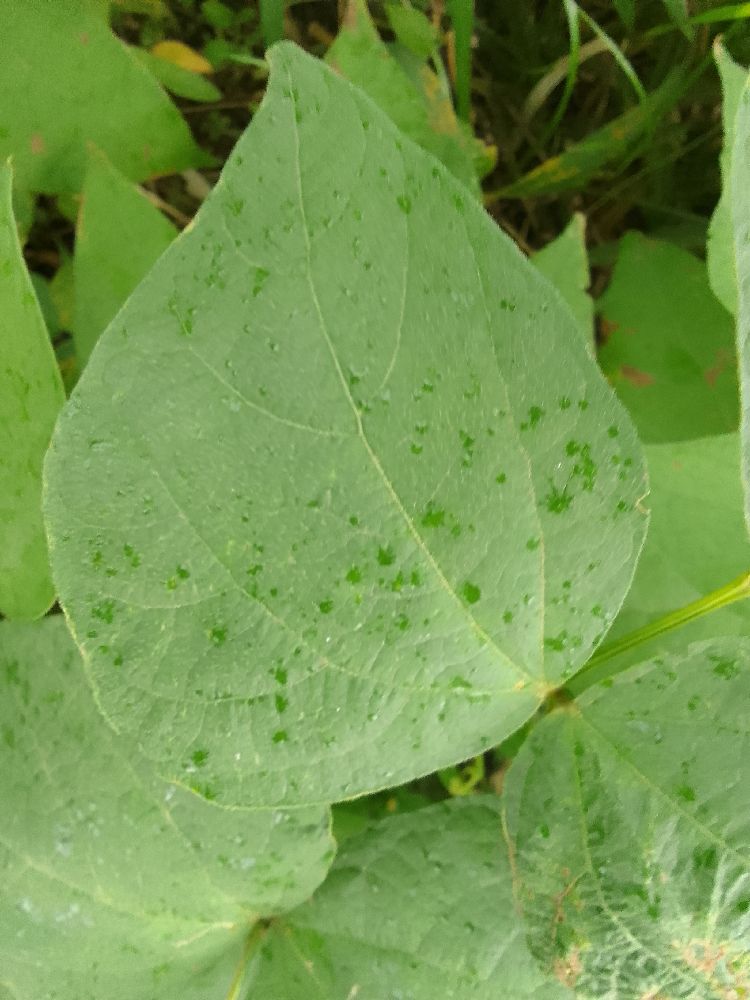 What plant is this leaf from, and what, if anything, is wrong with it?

common bean, healthy
